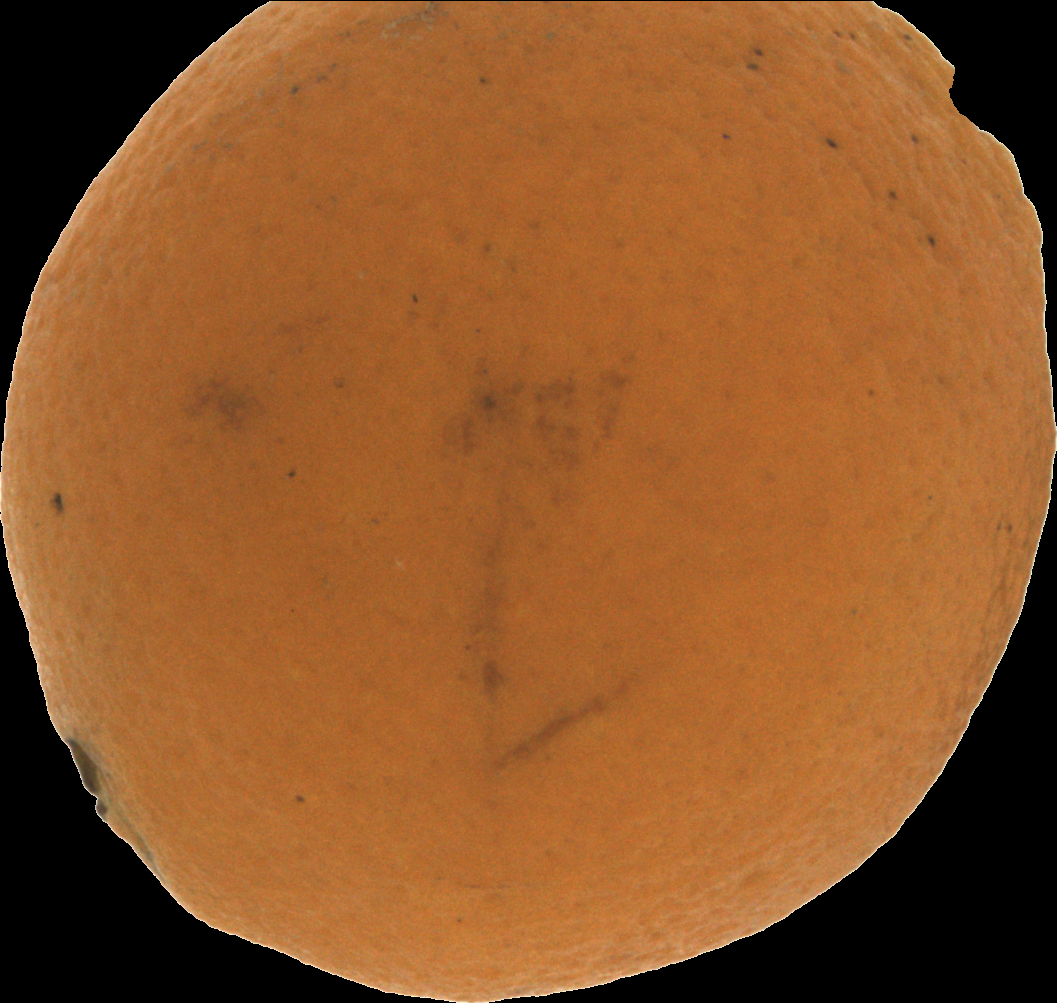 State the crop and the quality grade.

orange, bad
